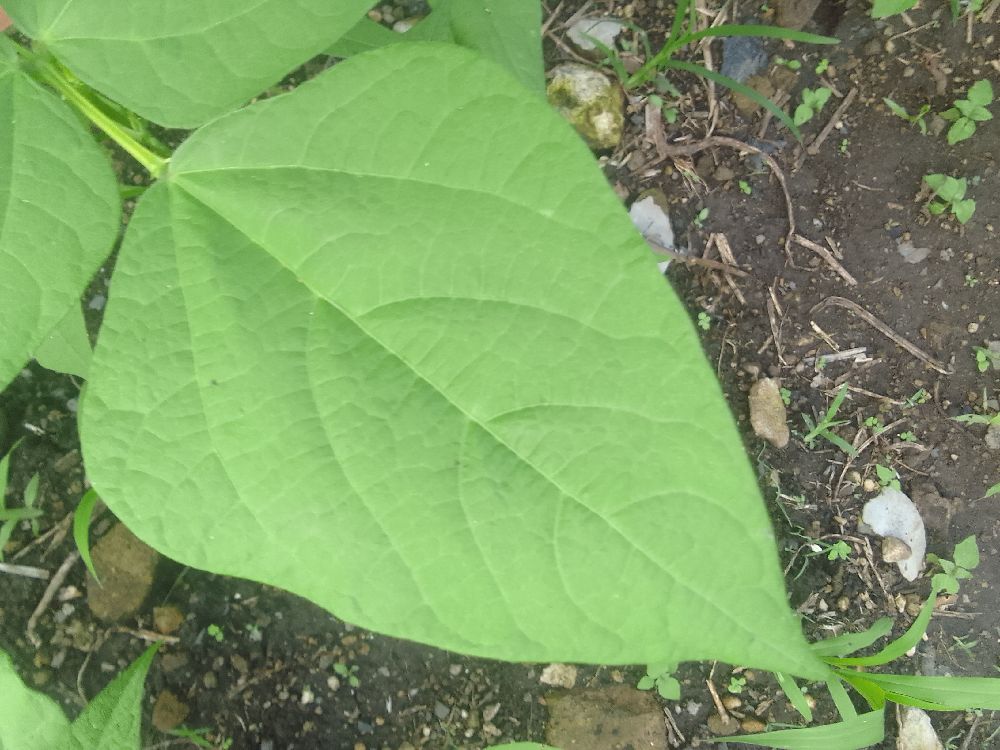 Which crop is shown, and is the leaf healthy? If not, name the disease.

common bean, healthy
